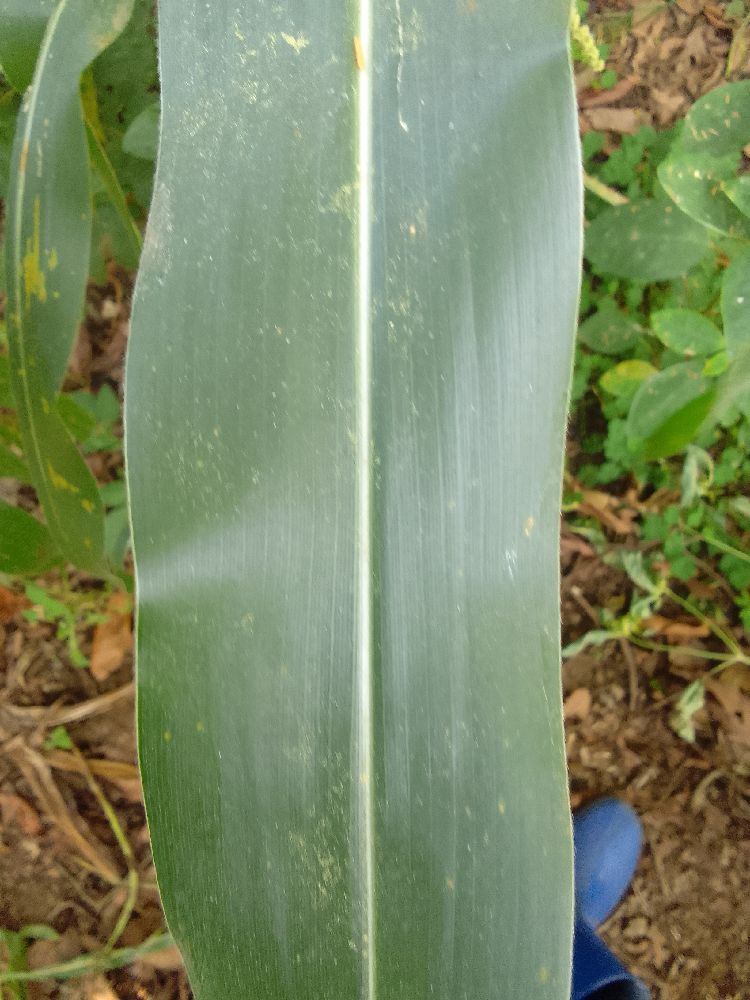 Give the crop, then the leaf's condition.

maize, healthy
